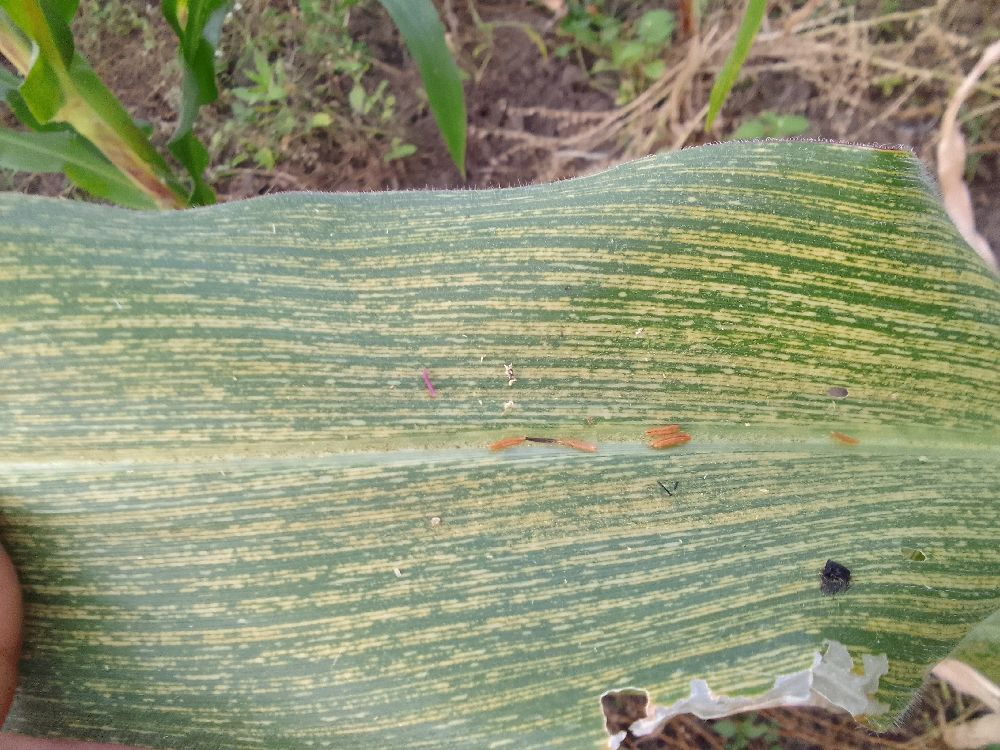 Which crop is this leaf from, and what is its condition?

maize, maize streak virus
